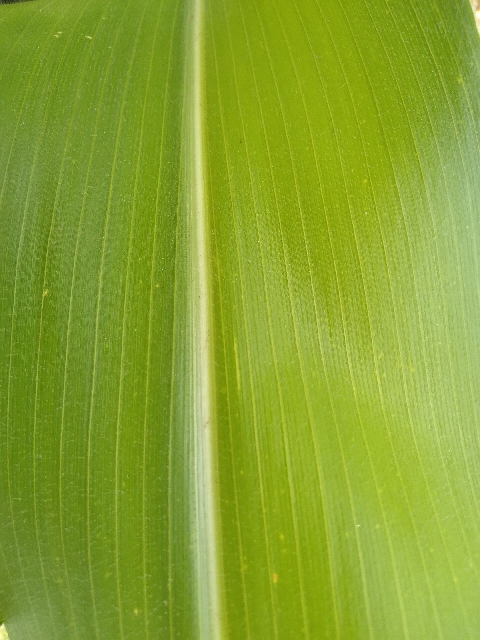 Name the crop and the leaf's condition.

maize, healthy
